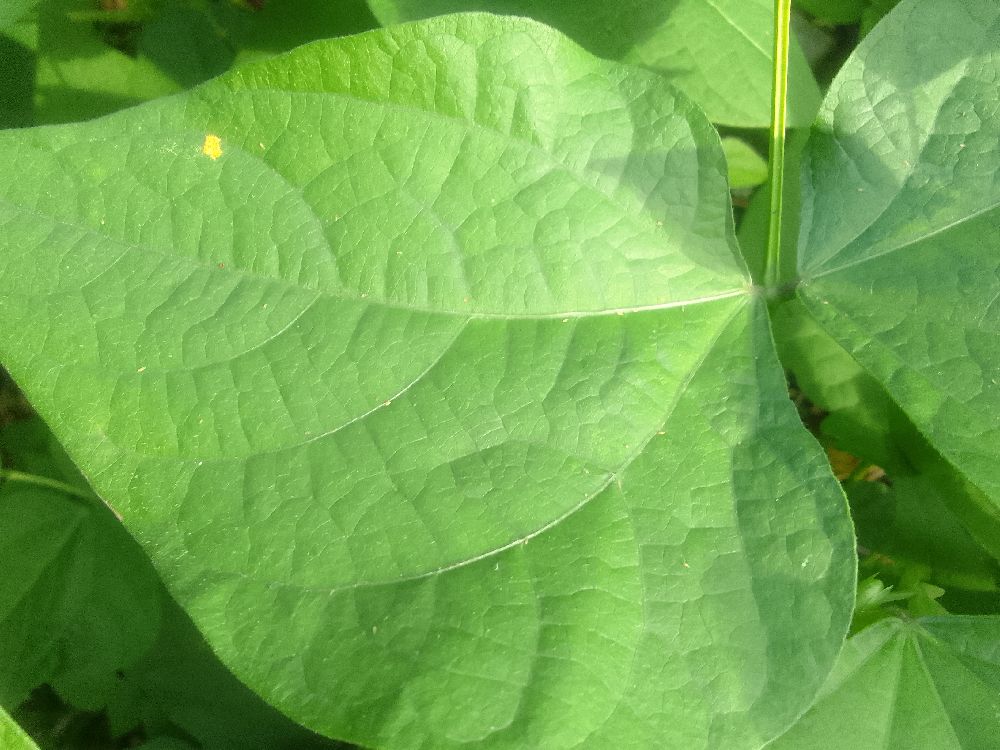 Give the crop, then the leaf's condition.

common bean, healthy
